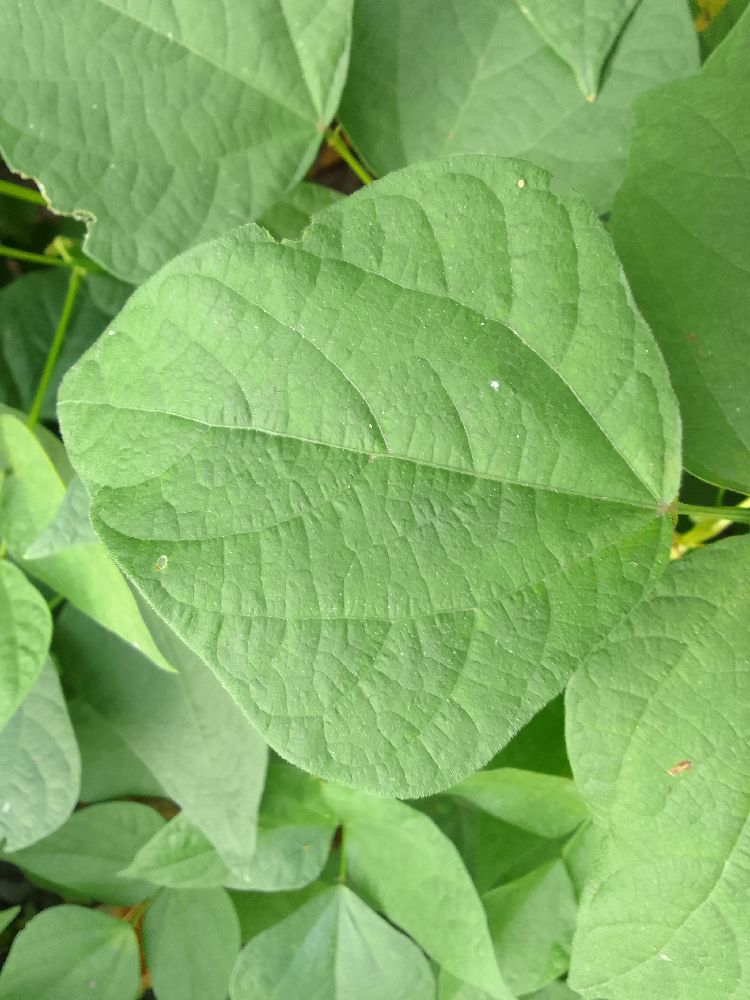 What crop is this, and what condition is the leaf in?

common bean, healthy
